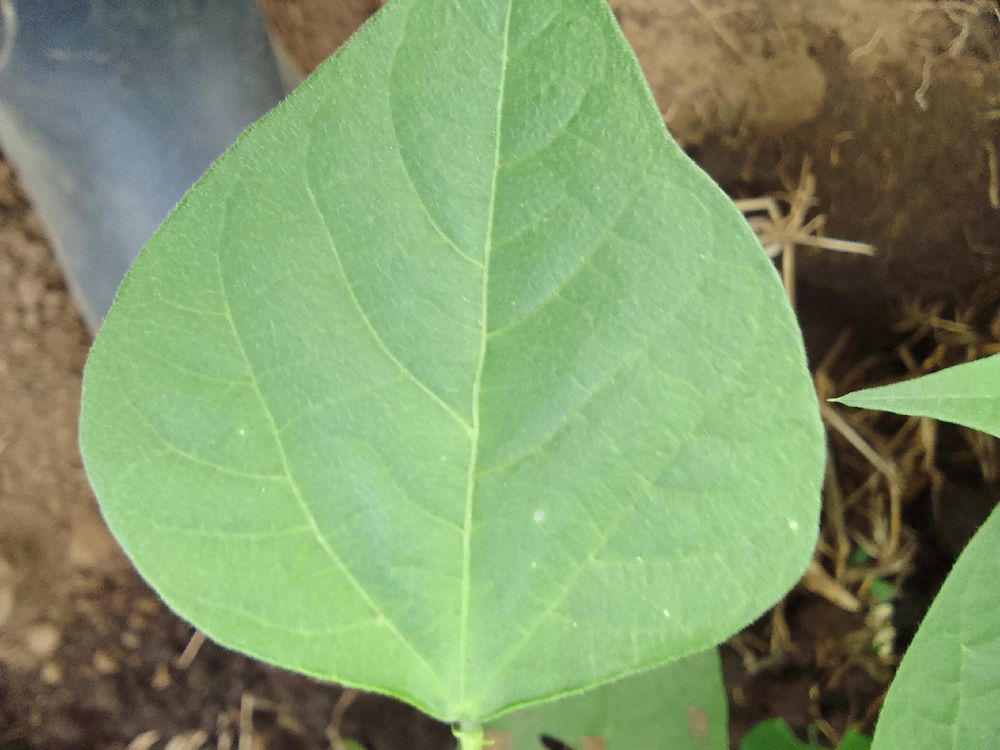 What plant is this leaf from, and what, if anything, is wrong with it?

common bean, healthy
